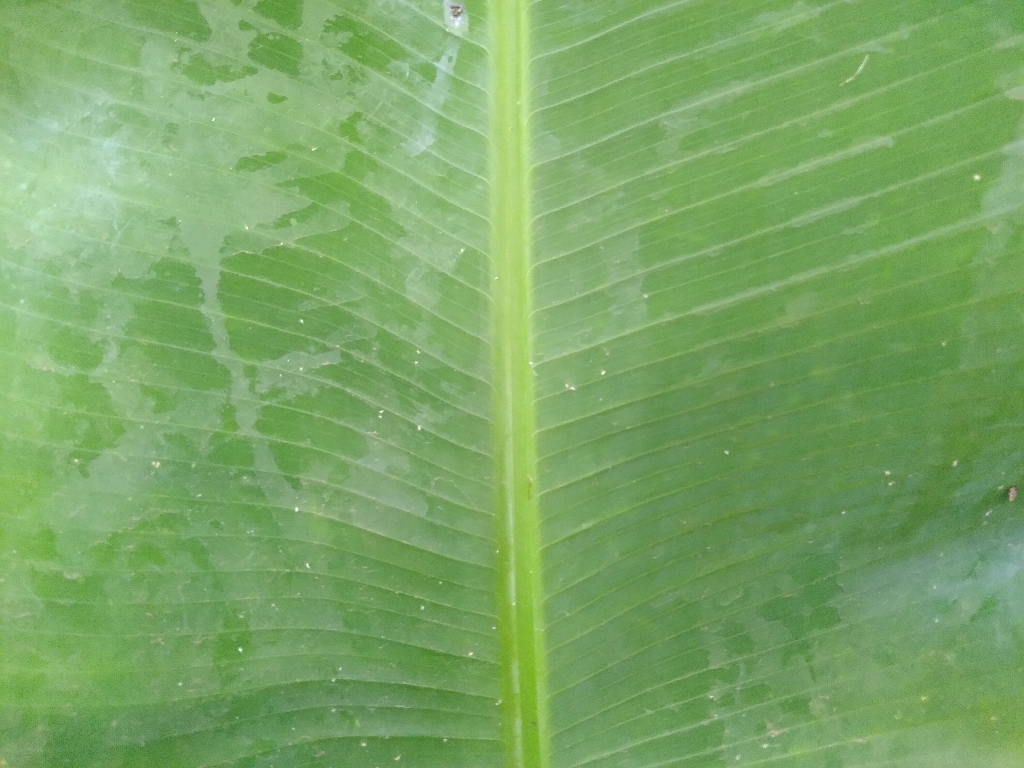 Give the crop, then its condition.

banana, healthy
